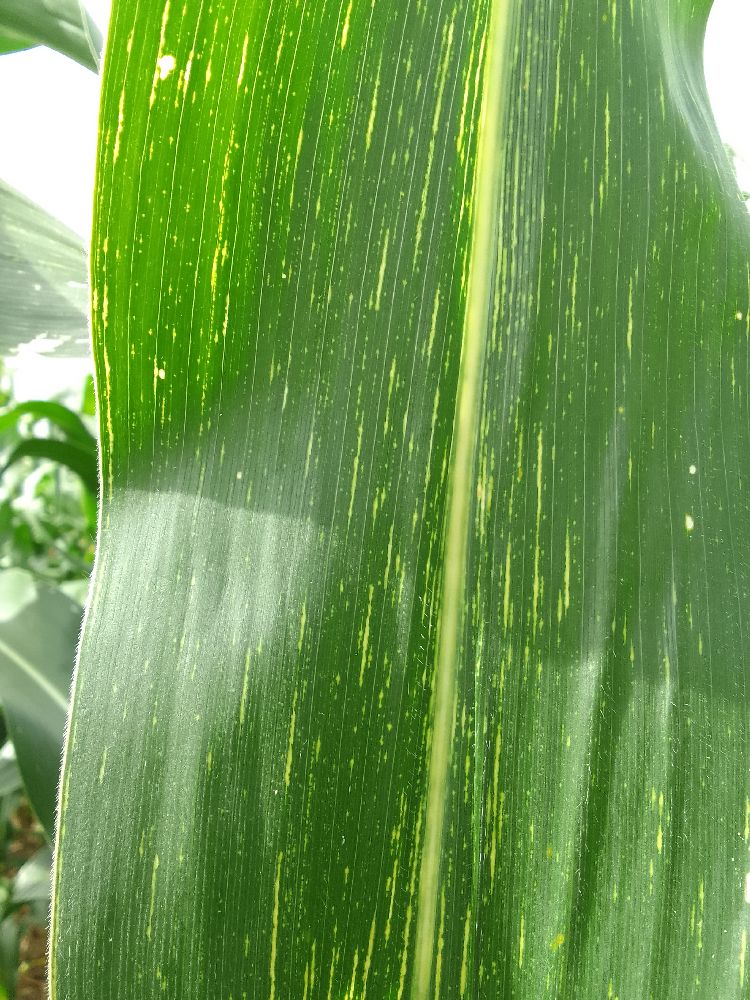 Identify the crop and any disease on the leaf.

maize, maize streak virus
